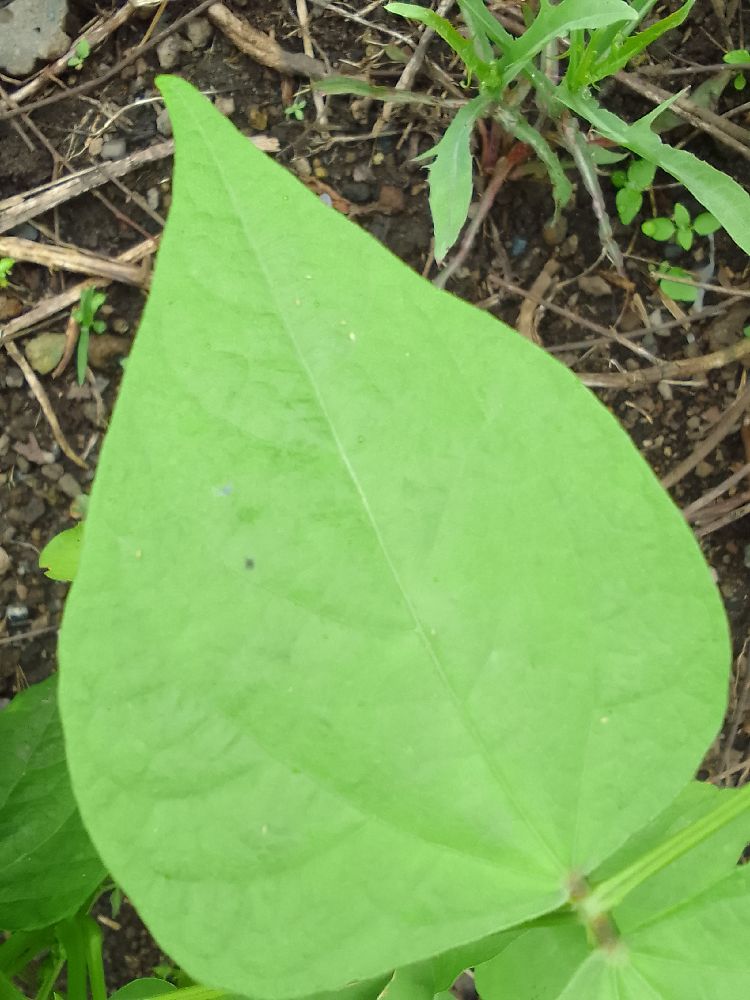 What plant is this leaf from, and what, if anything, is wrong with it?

common bean, healthy
